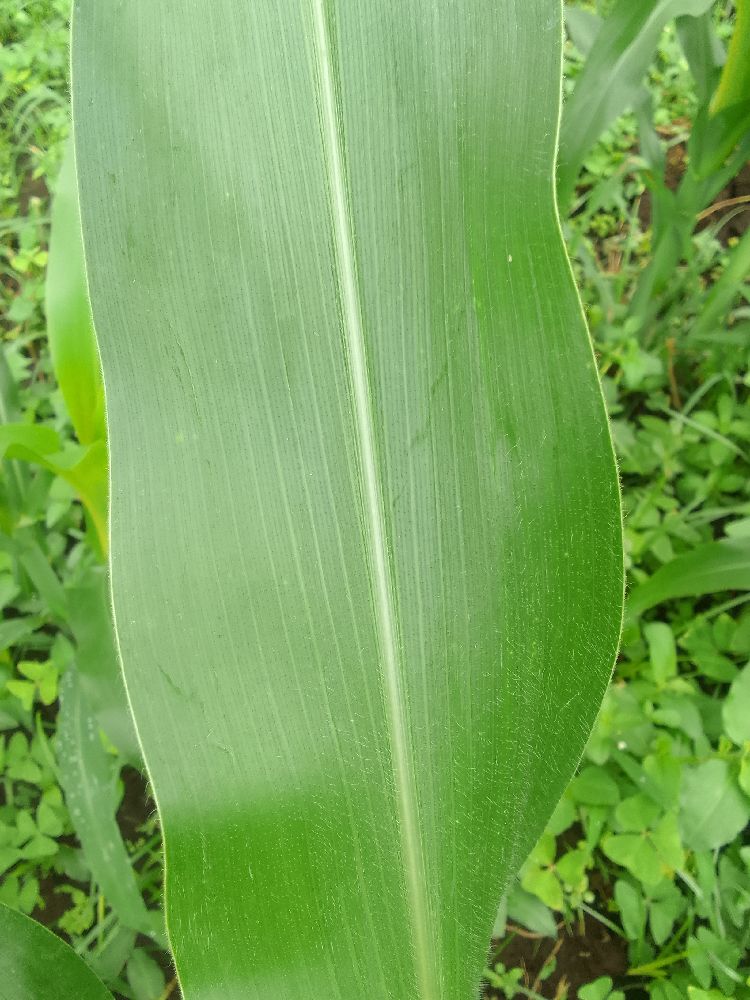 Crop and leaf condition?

maize, healthy
